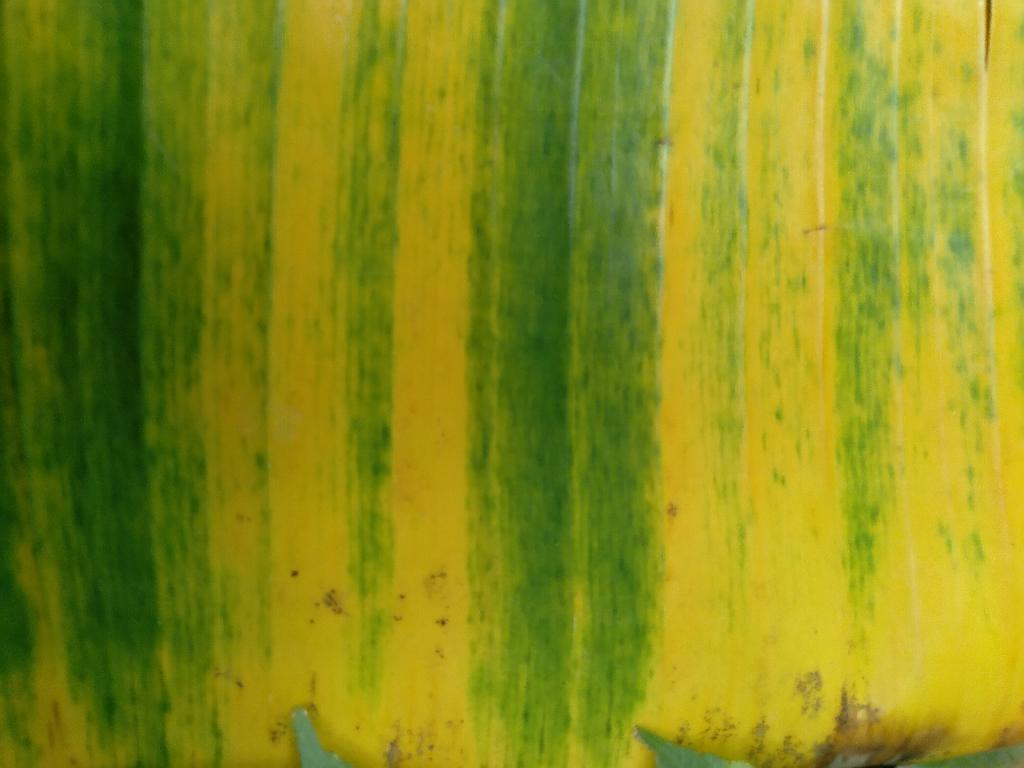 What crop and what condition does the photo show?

banana, fusarium wilt race 1
